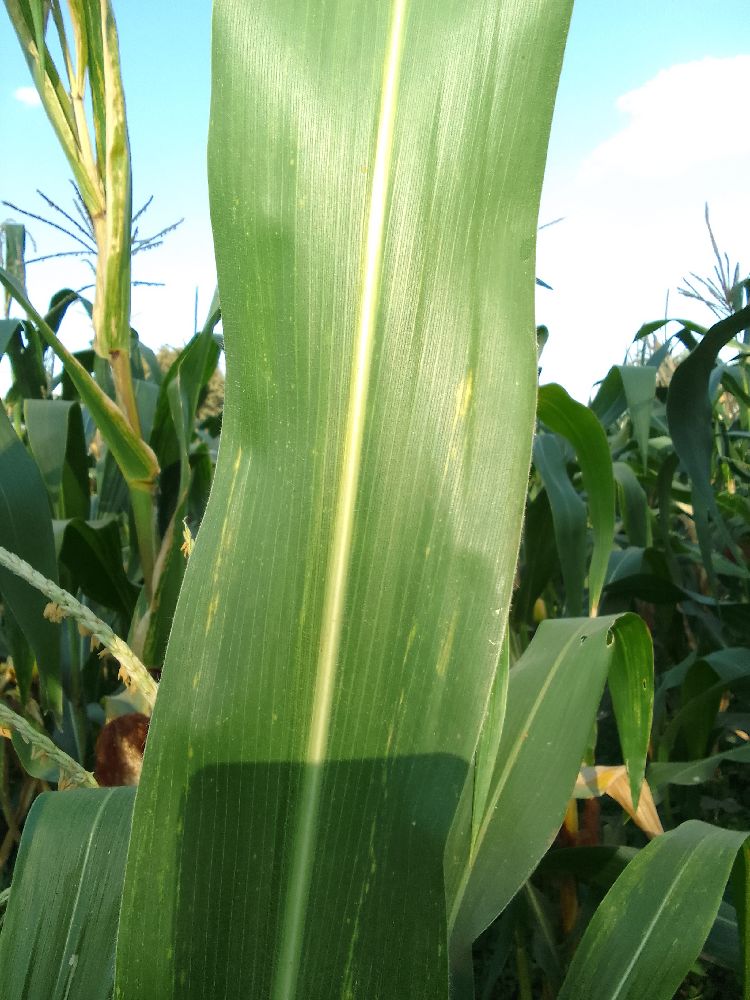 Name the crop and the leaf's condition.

maize, maize lethal necrosis
